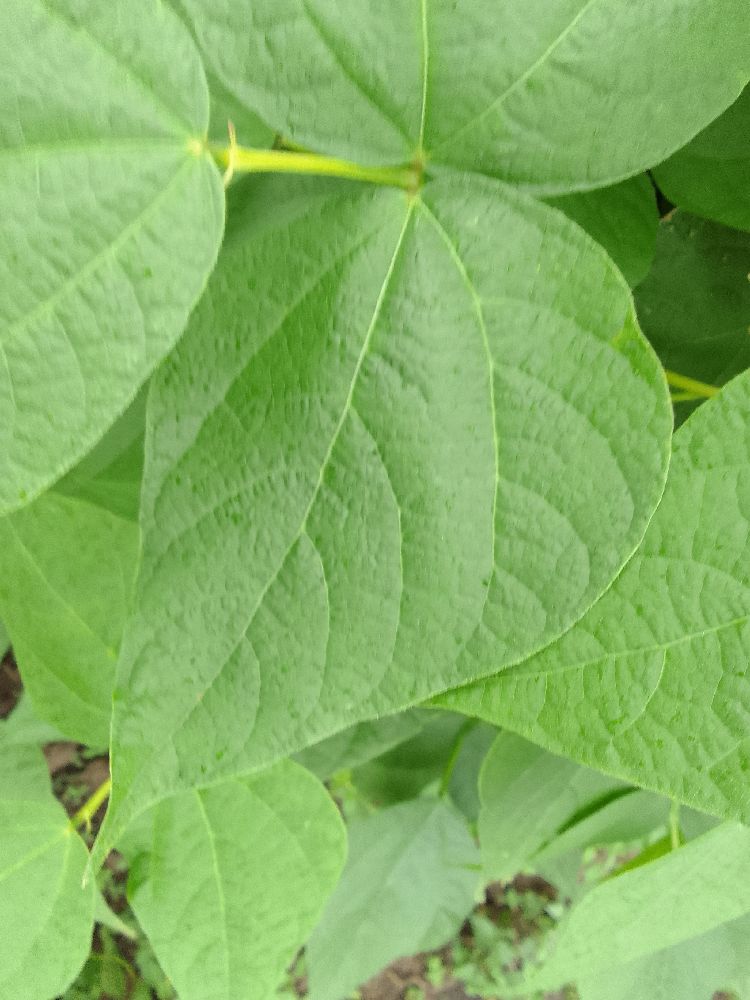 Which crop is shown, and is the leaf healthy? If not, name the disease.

common bean, healthy
